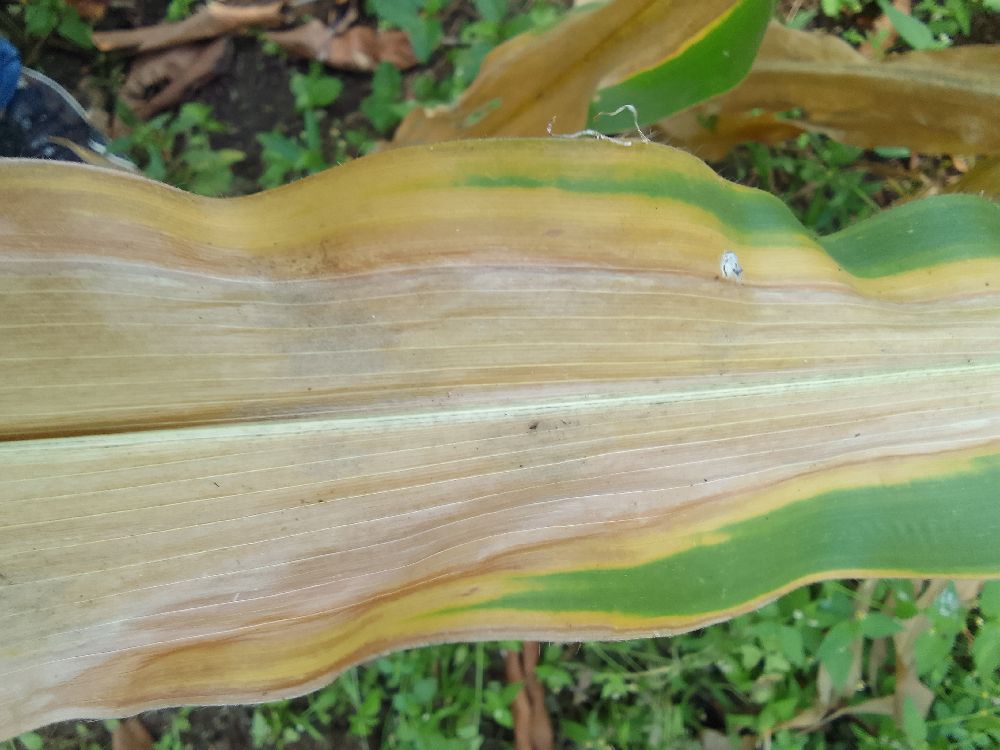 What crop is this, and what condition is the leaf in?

maize, maize lethal necrosis
